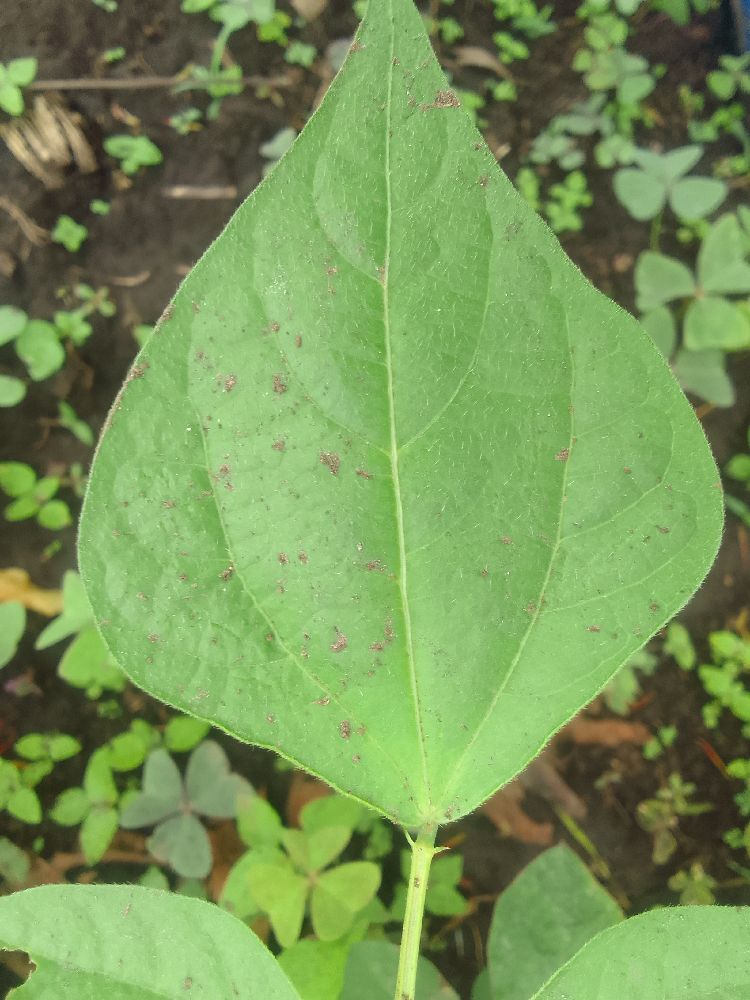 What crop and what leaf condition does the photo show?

common bean, healthy
